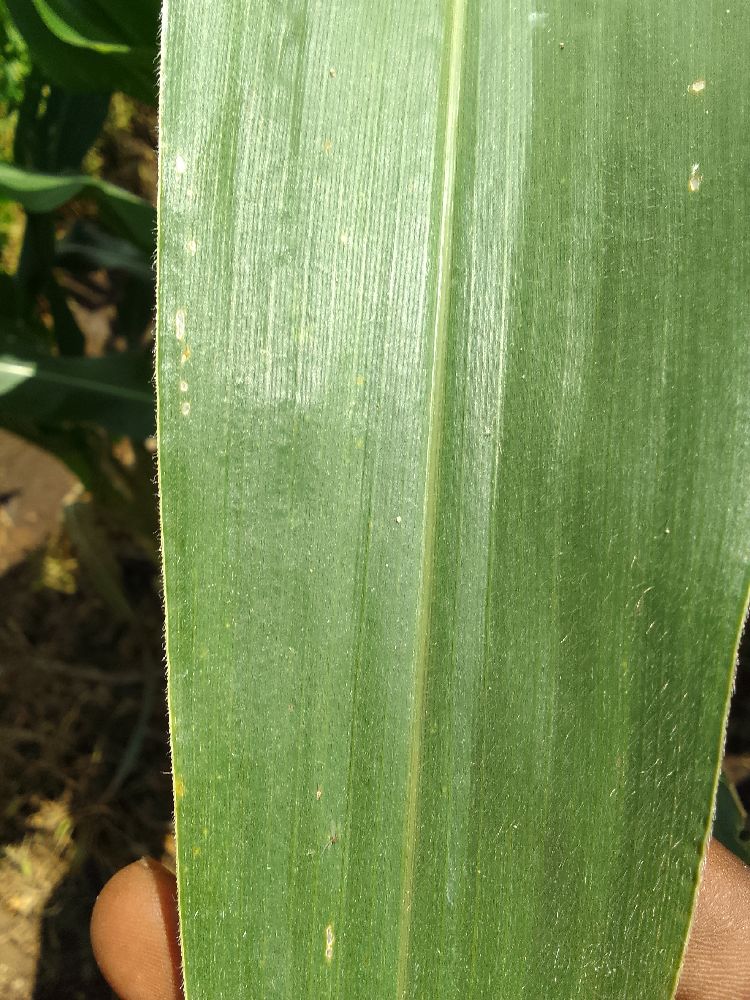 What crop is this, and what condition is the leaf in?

maize, healthy
